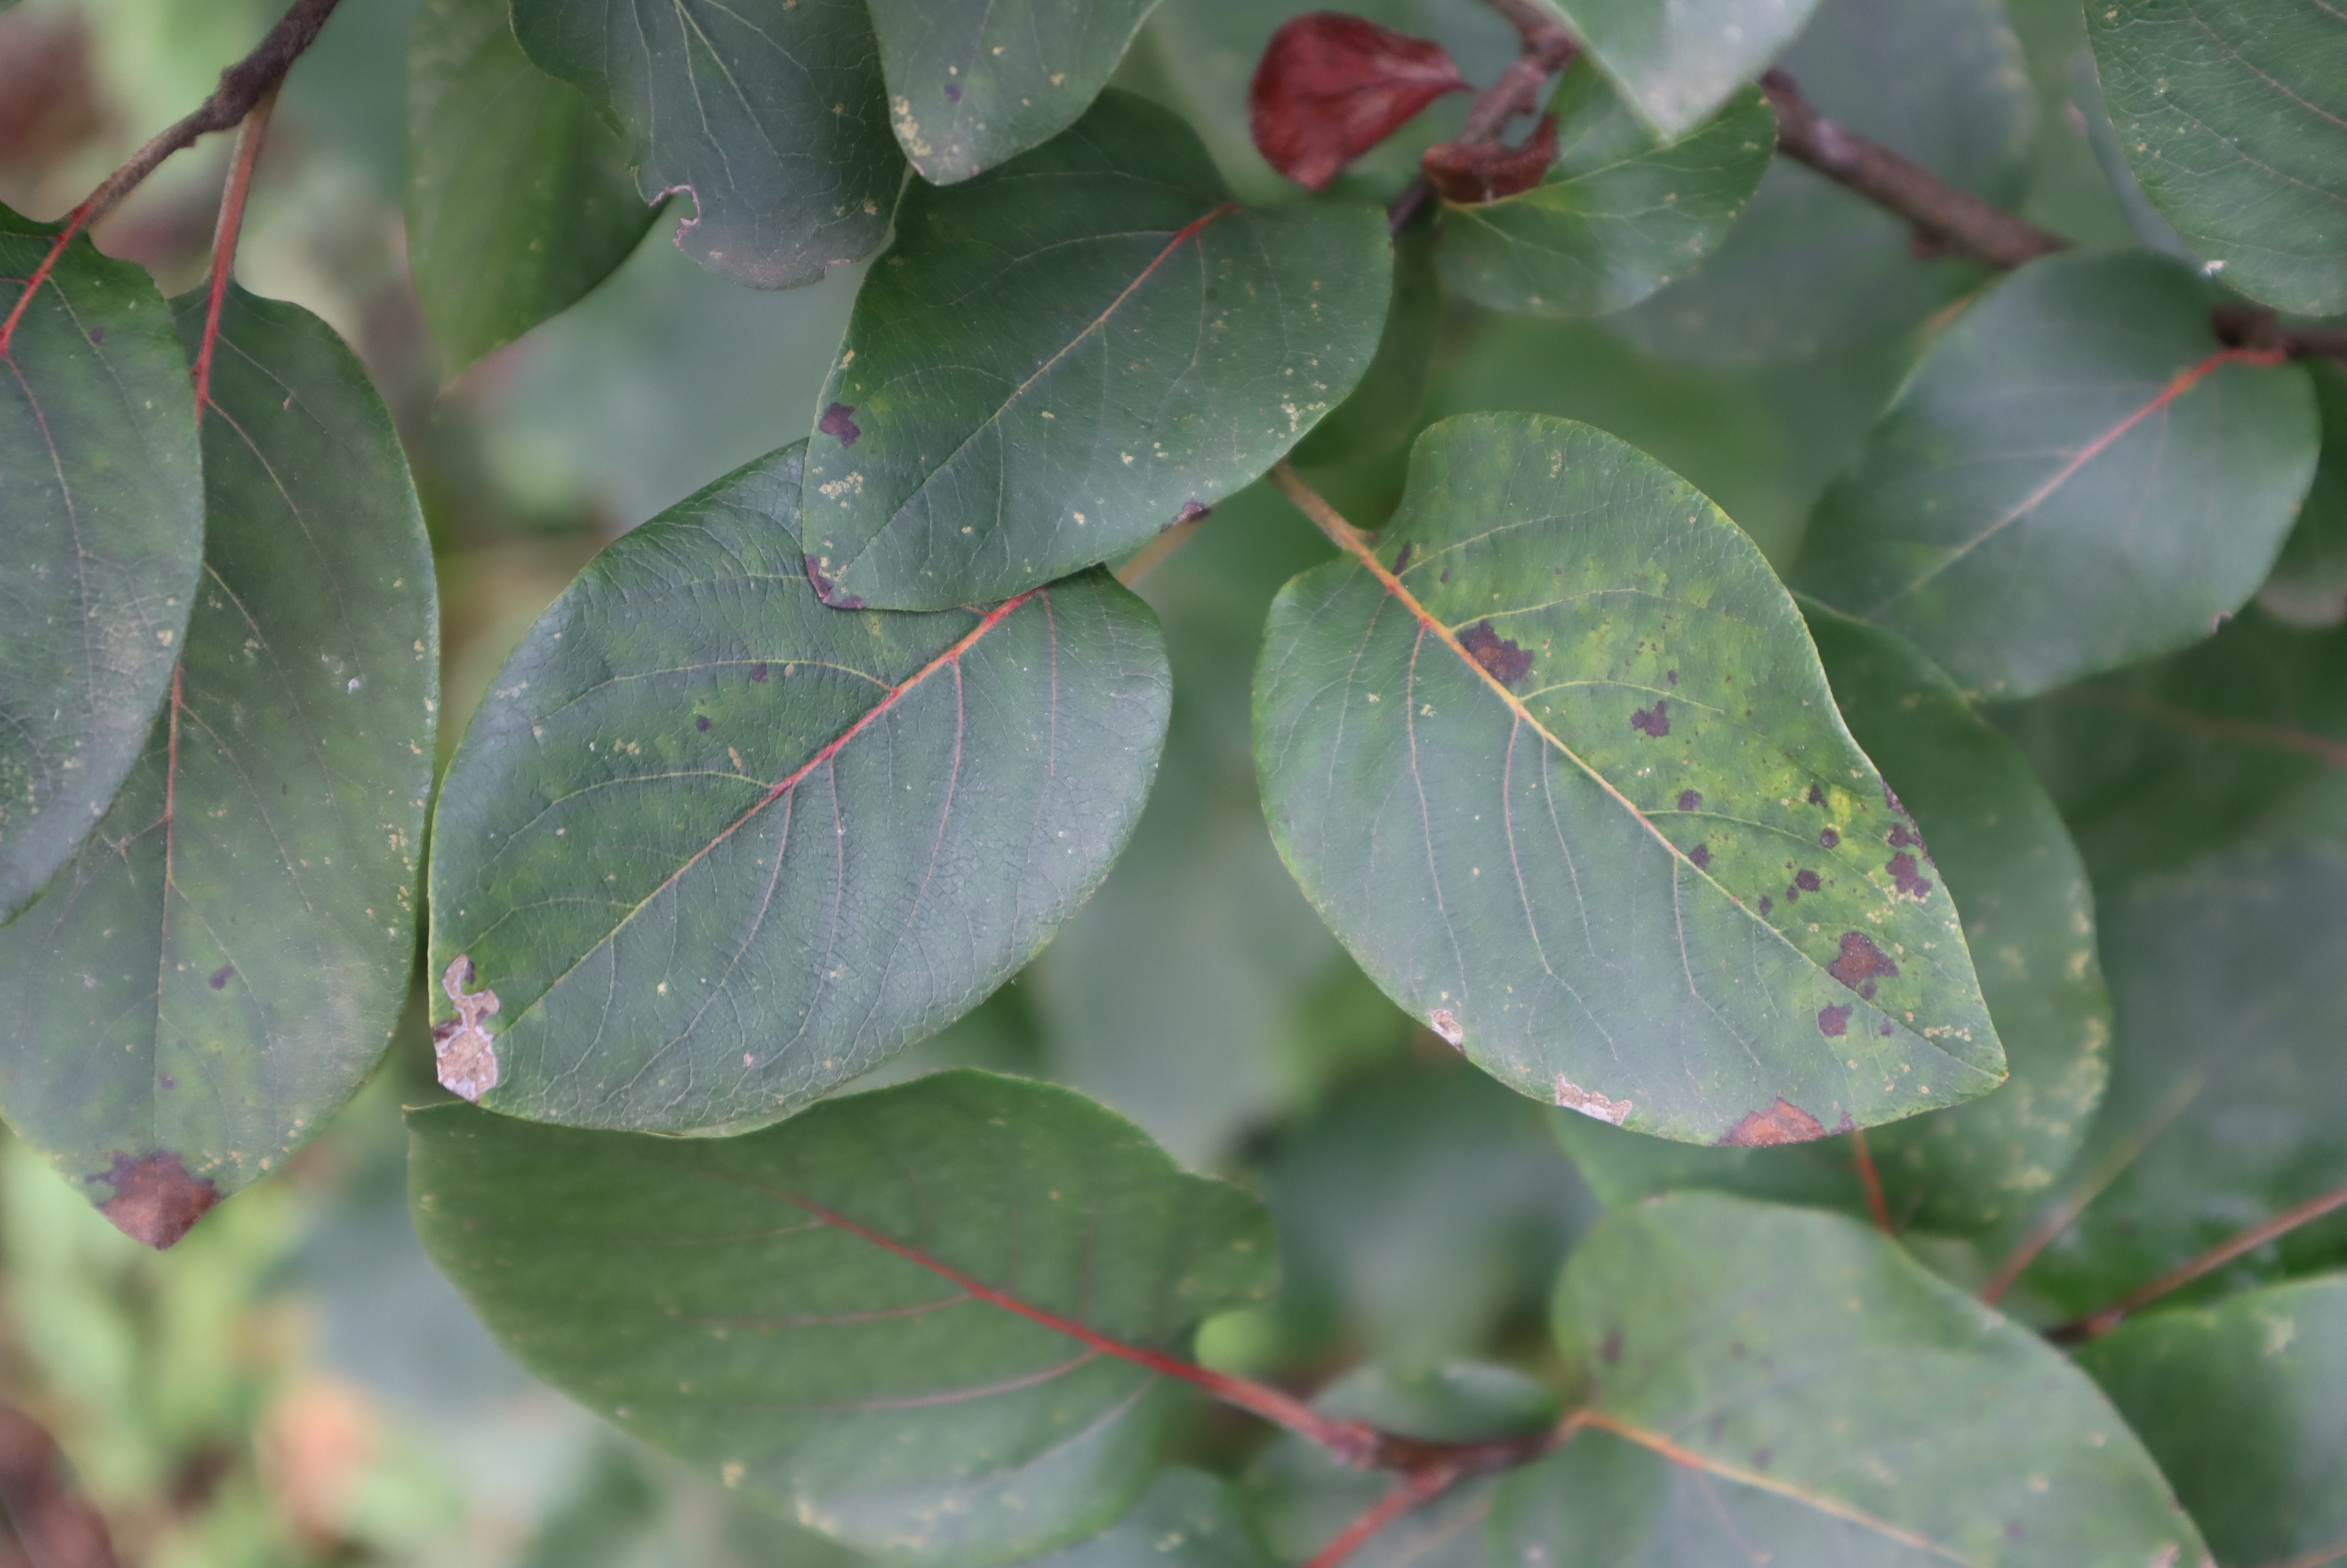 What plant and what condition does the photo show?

quince, quince leaf blight
